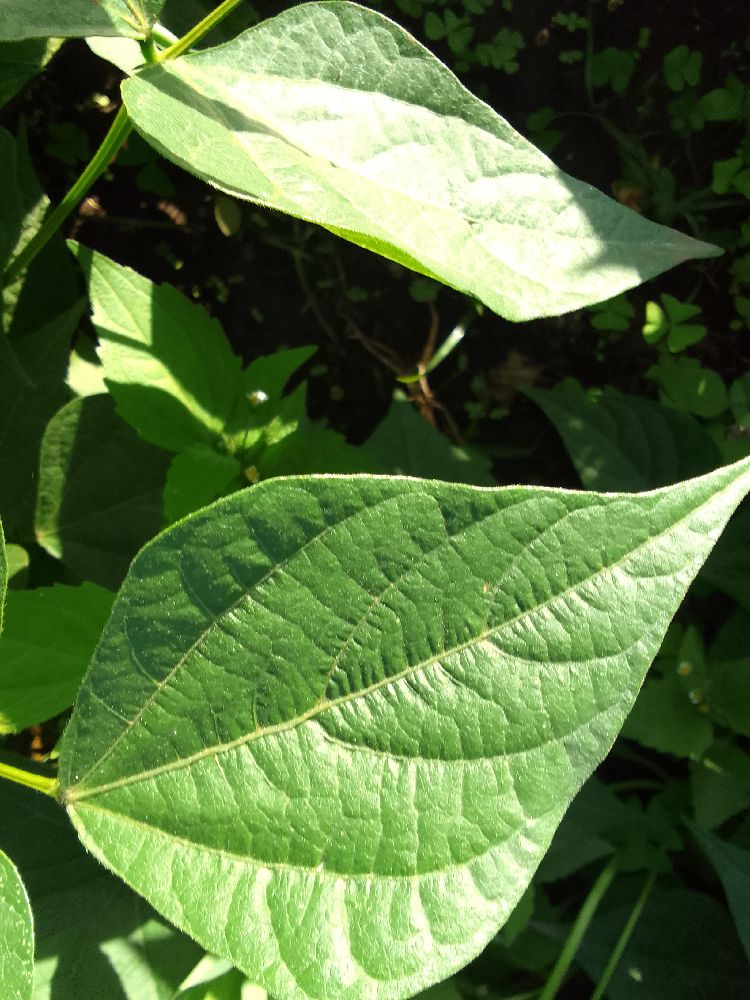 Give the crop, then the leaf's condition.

common bean, healthy
